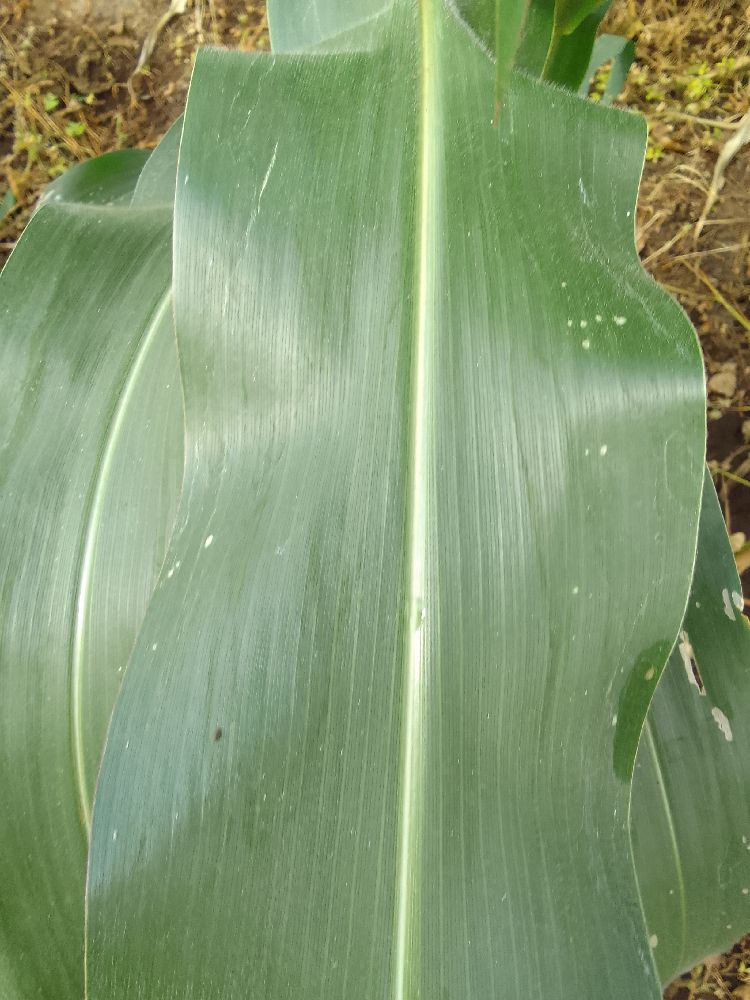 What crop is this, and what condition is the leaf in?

maize, healthy
